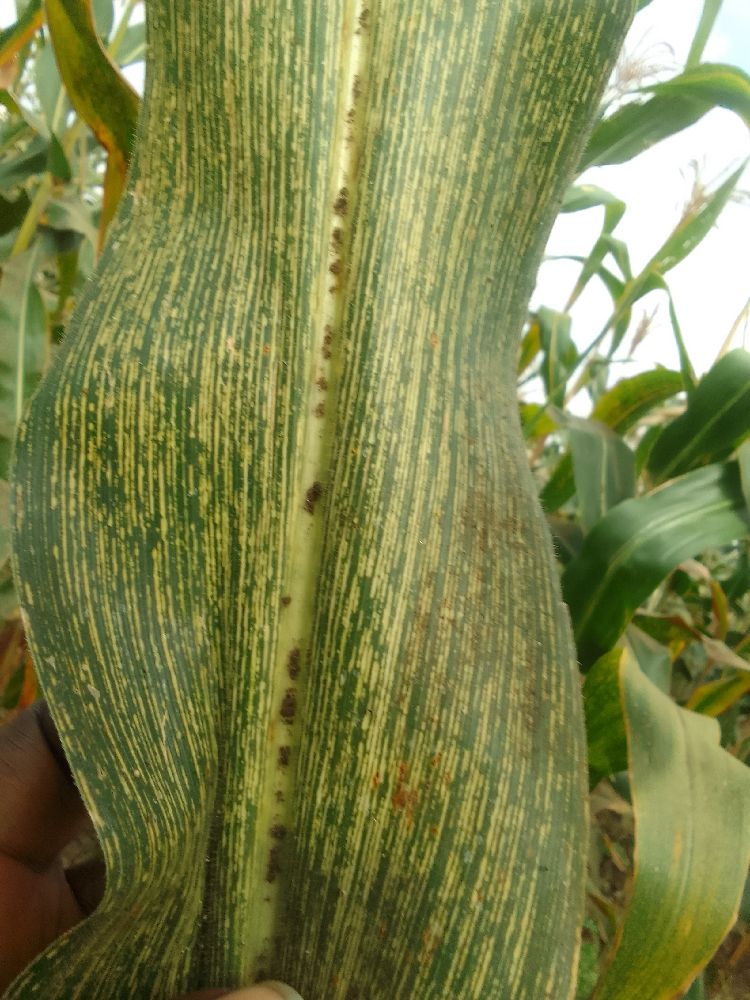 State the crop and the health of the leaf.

maize, maize streak virus
